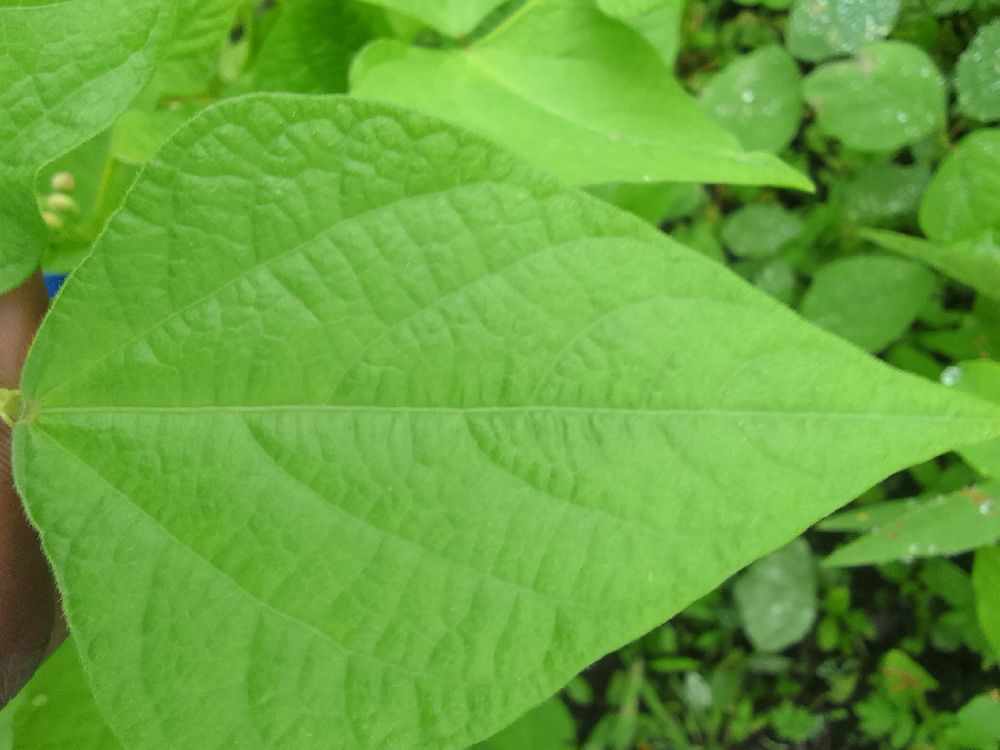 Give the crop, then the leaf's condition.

common bean, healthy
